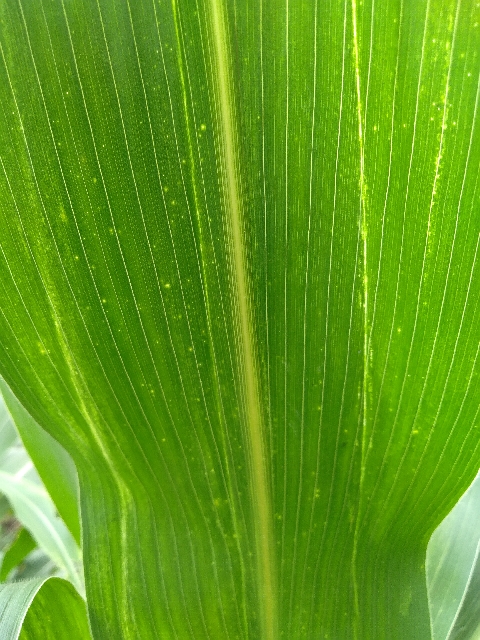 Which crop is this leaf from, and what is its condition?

maize, maize lethal necrosis
